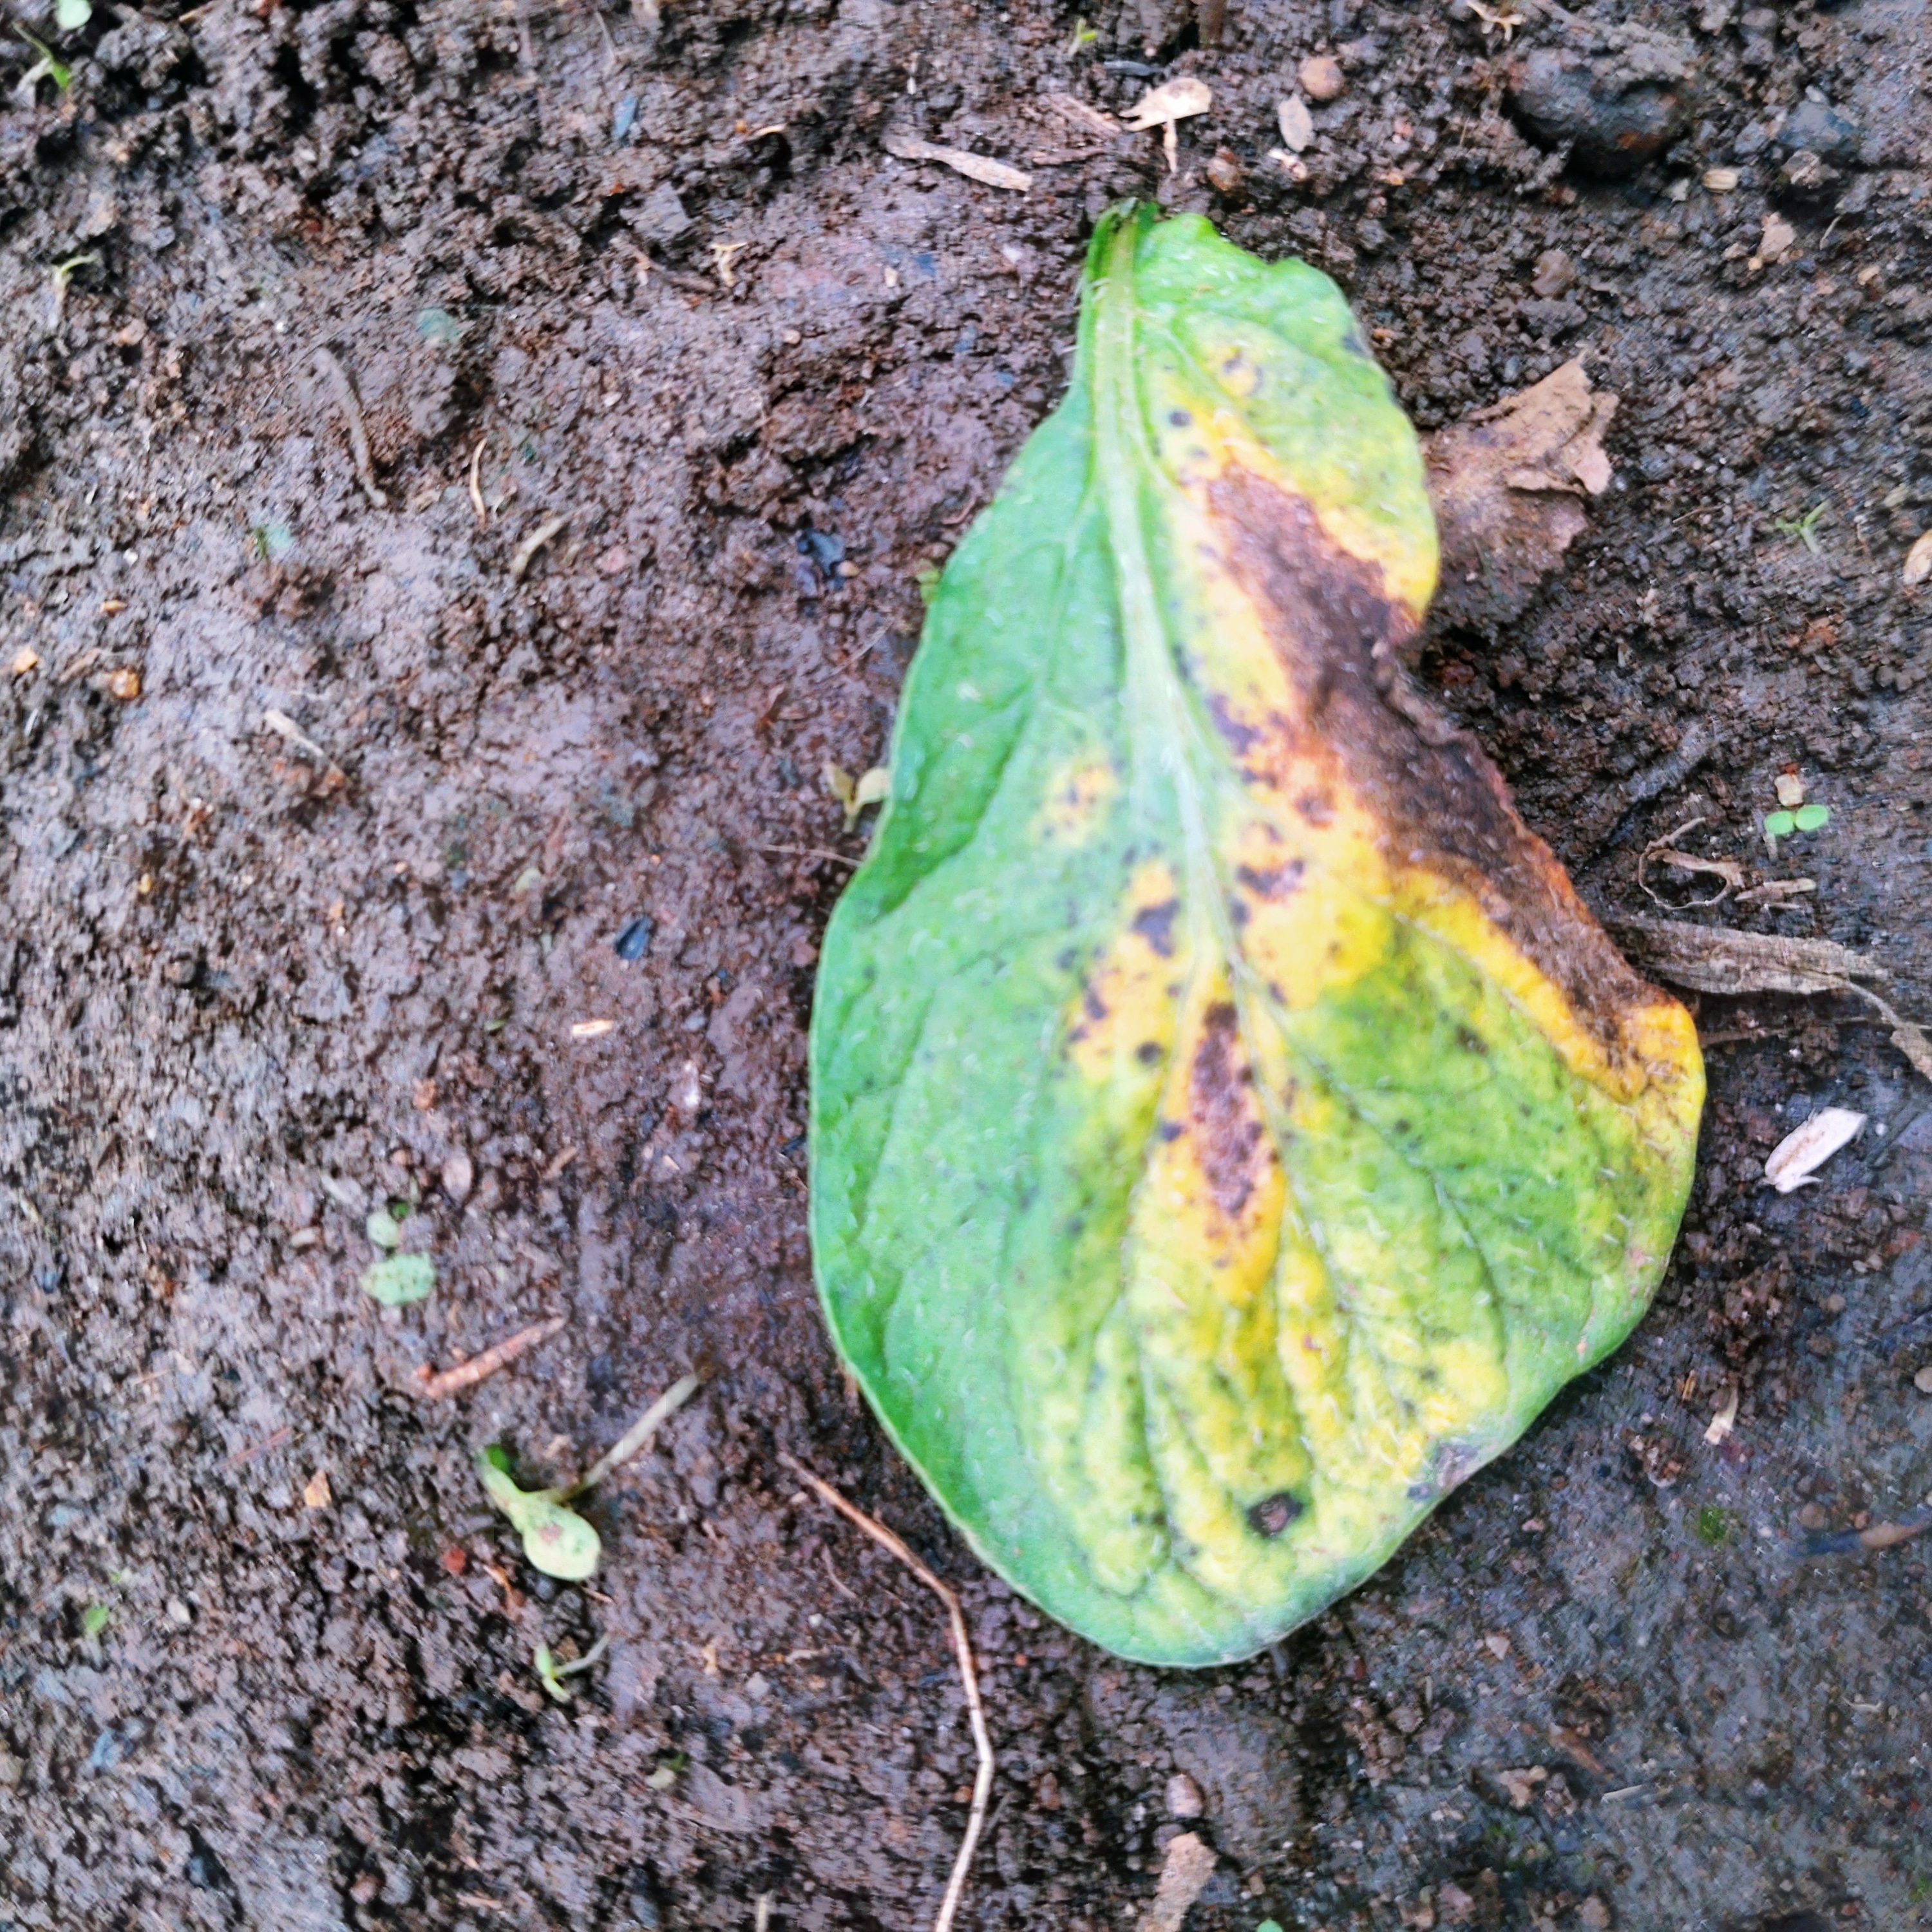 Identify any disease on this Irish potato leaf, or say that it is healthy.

late blight
